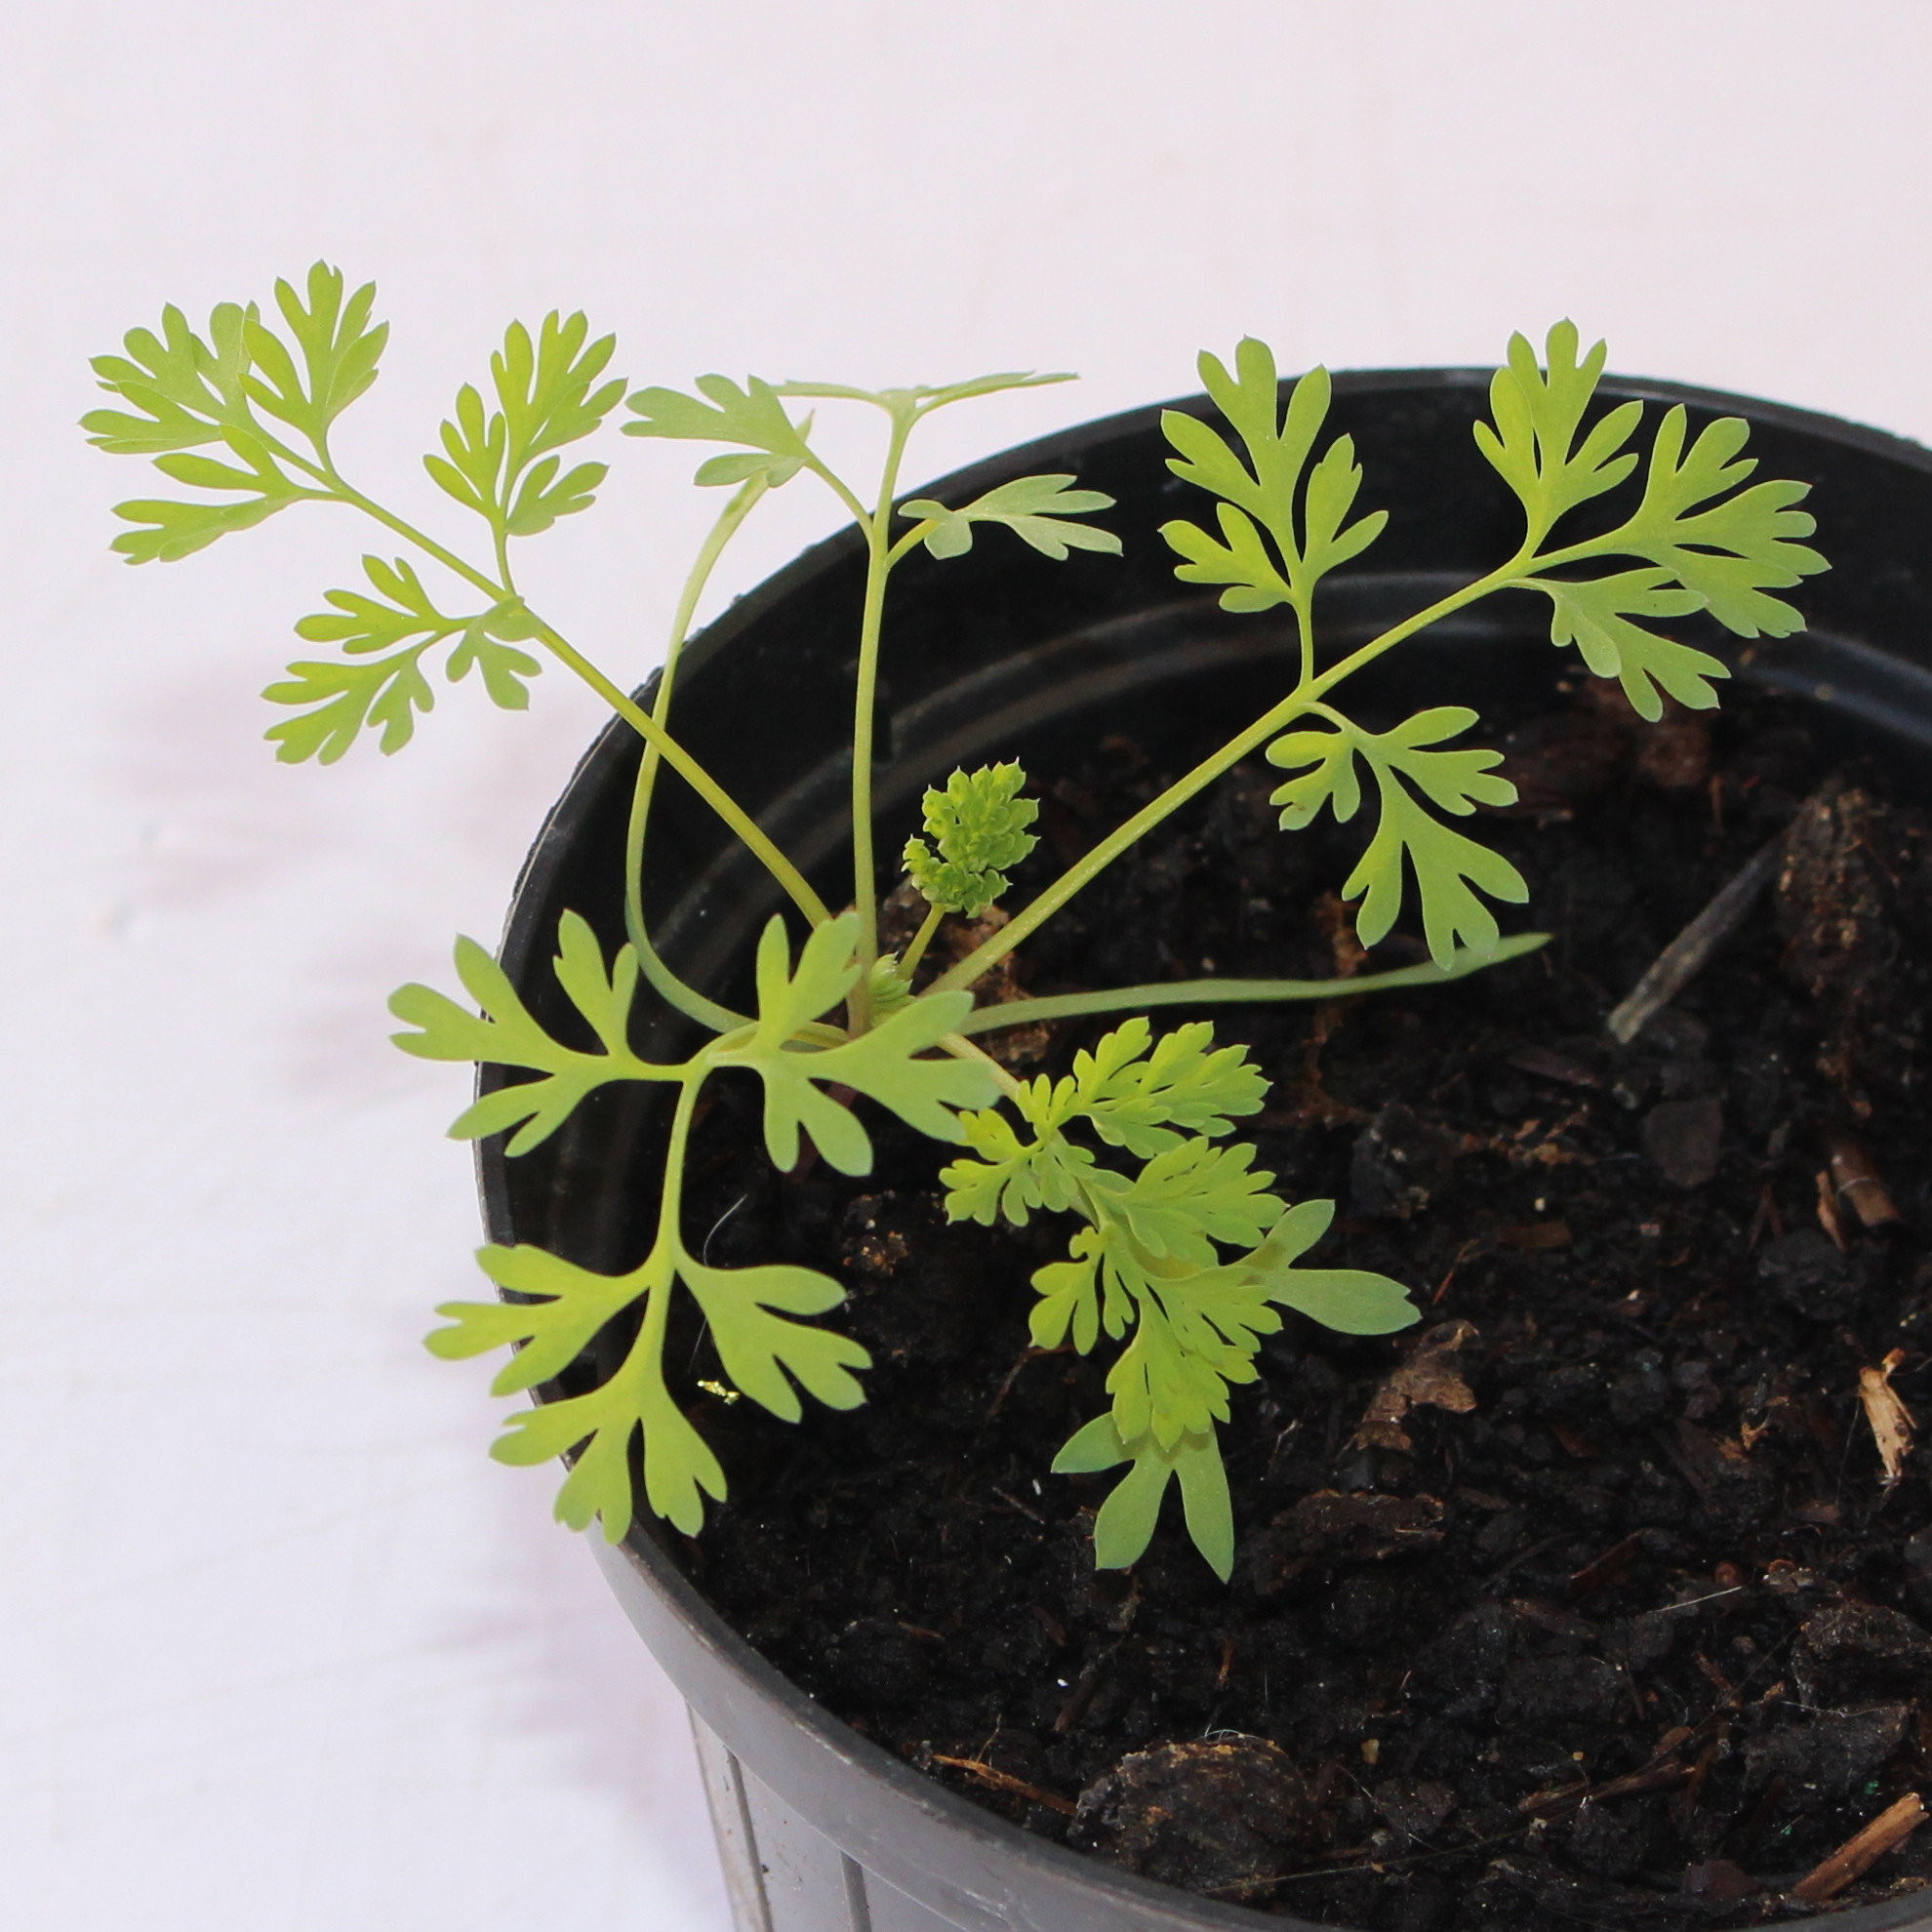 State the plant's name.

Fumaria officinalis
